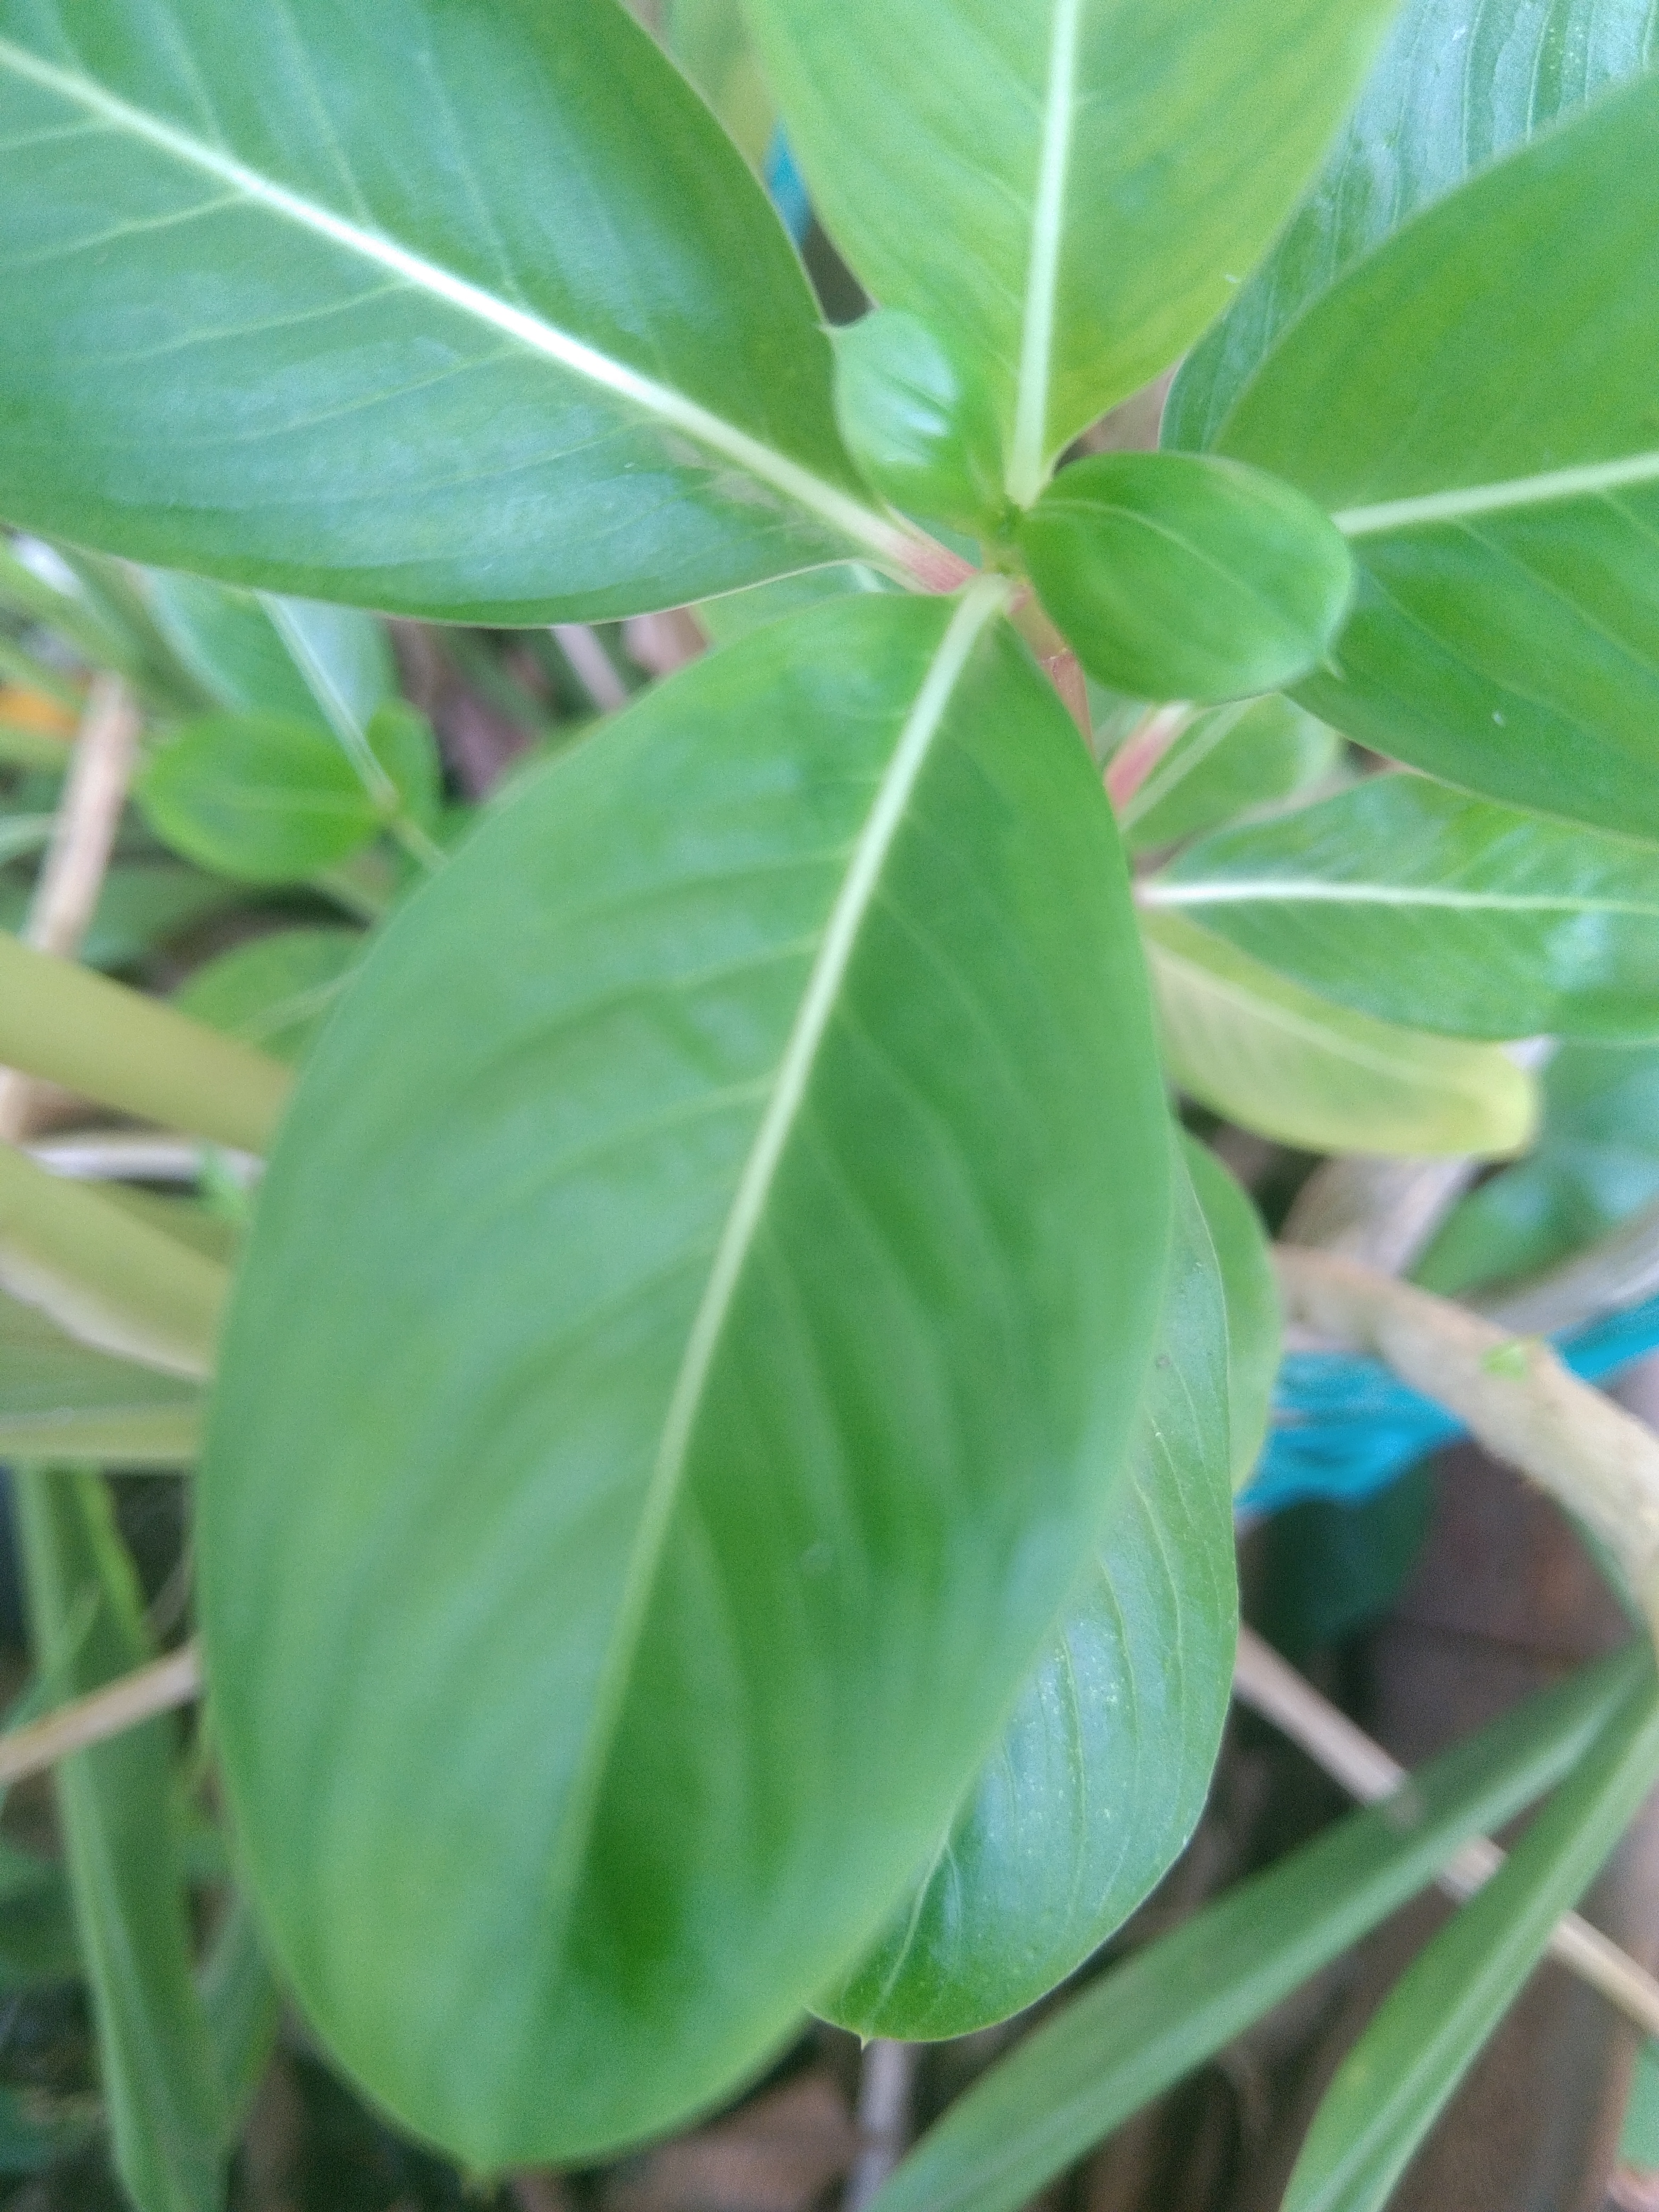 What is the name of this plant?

rose periwinkle
